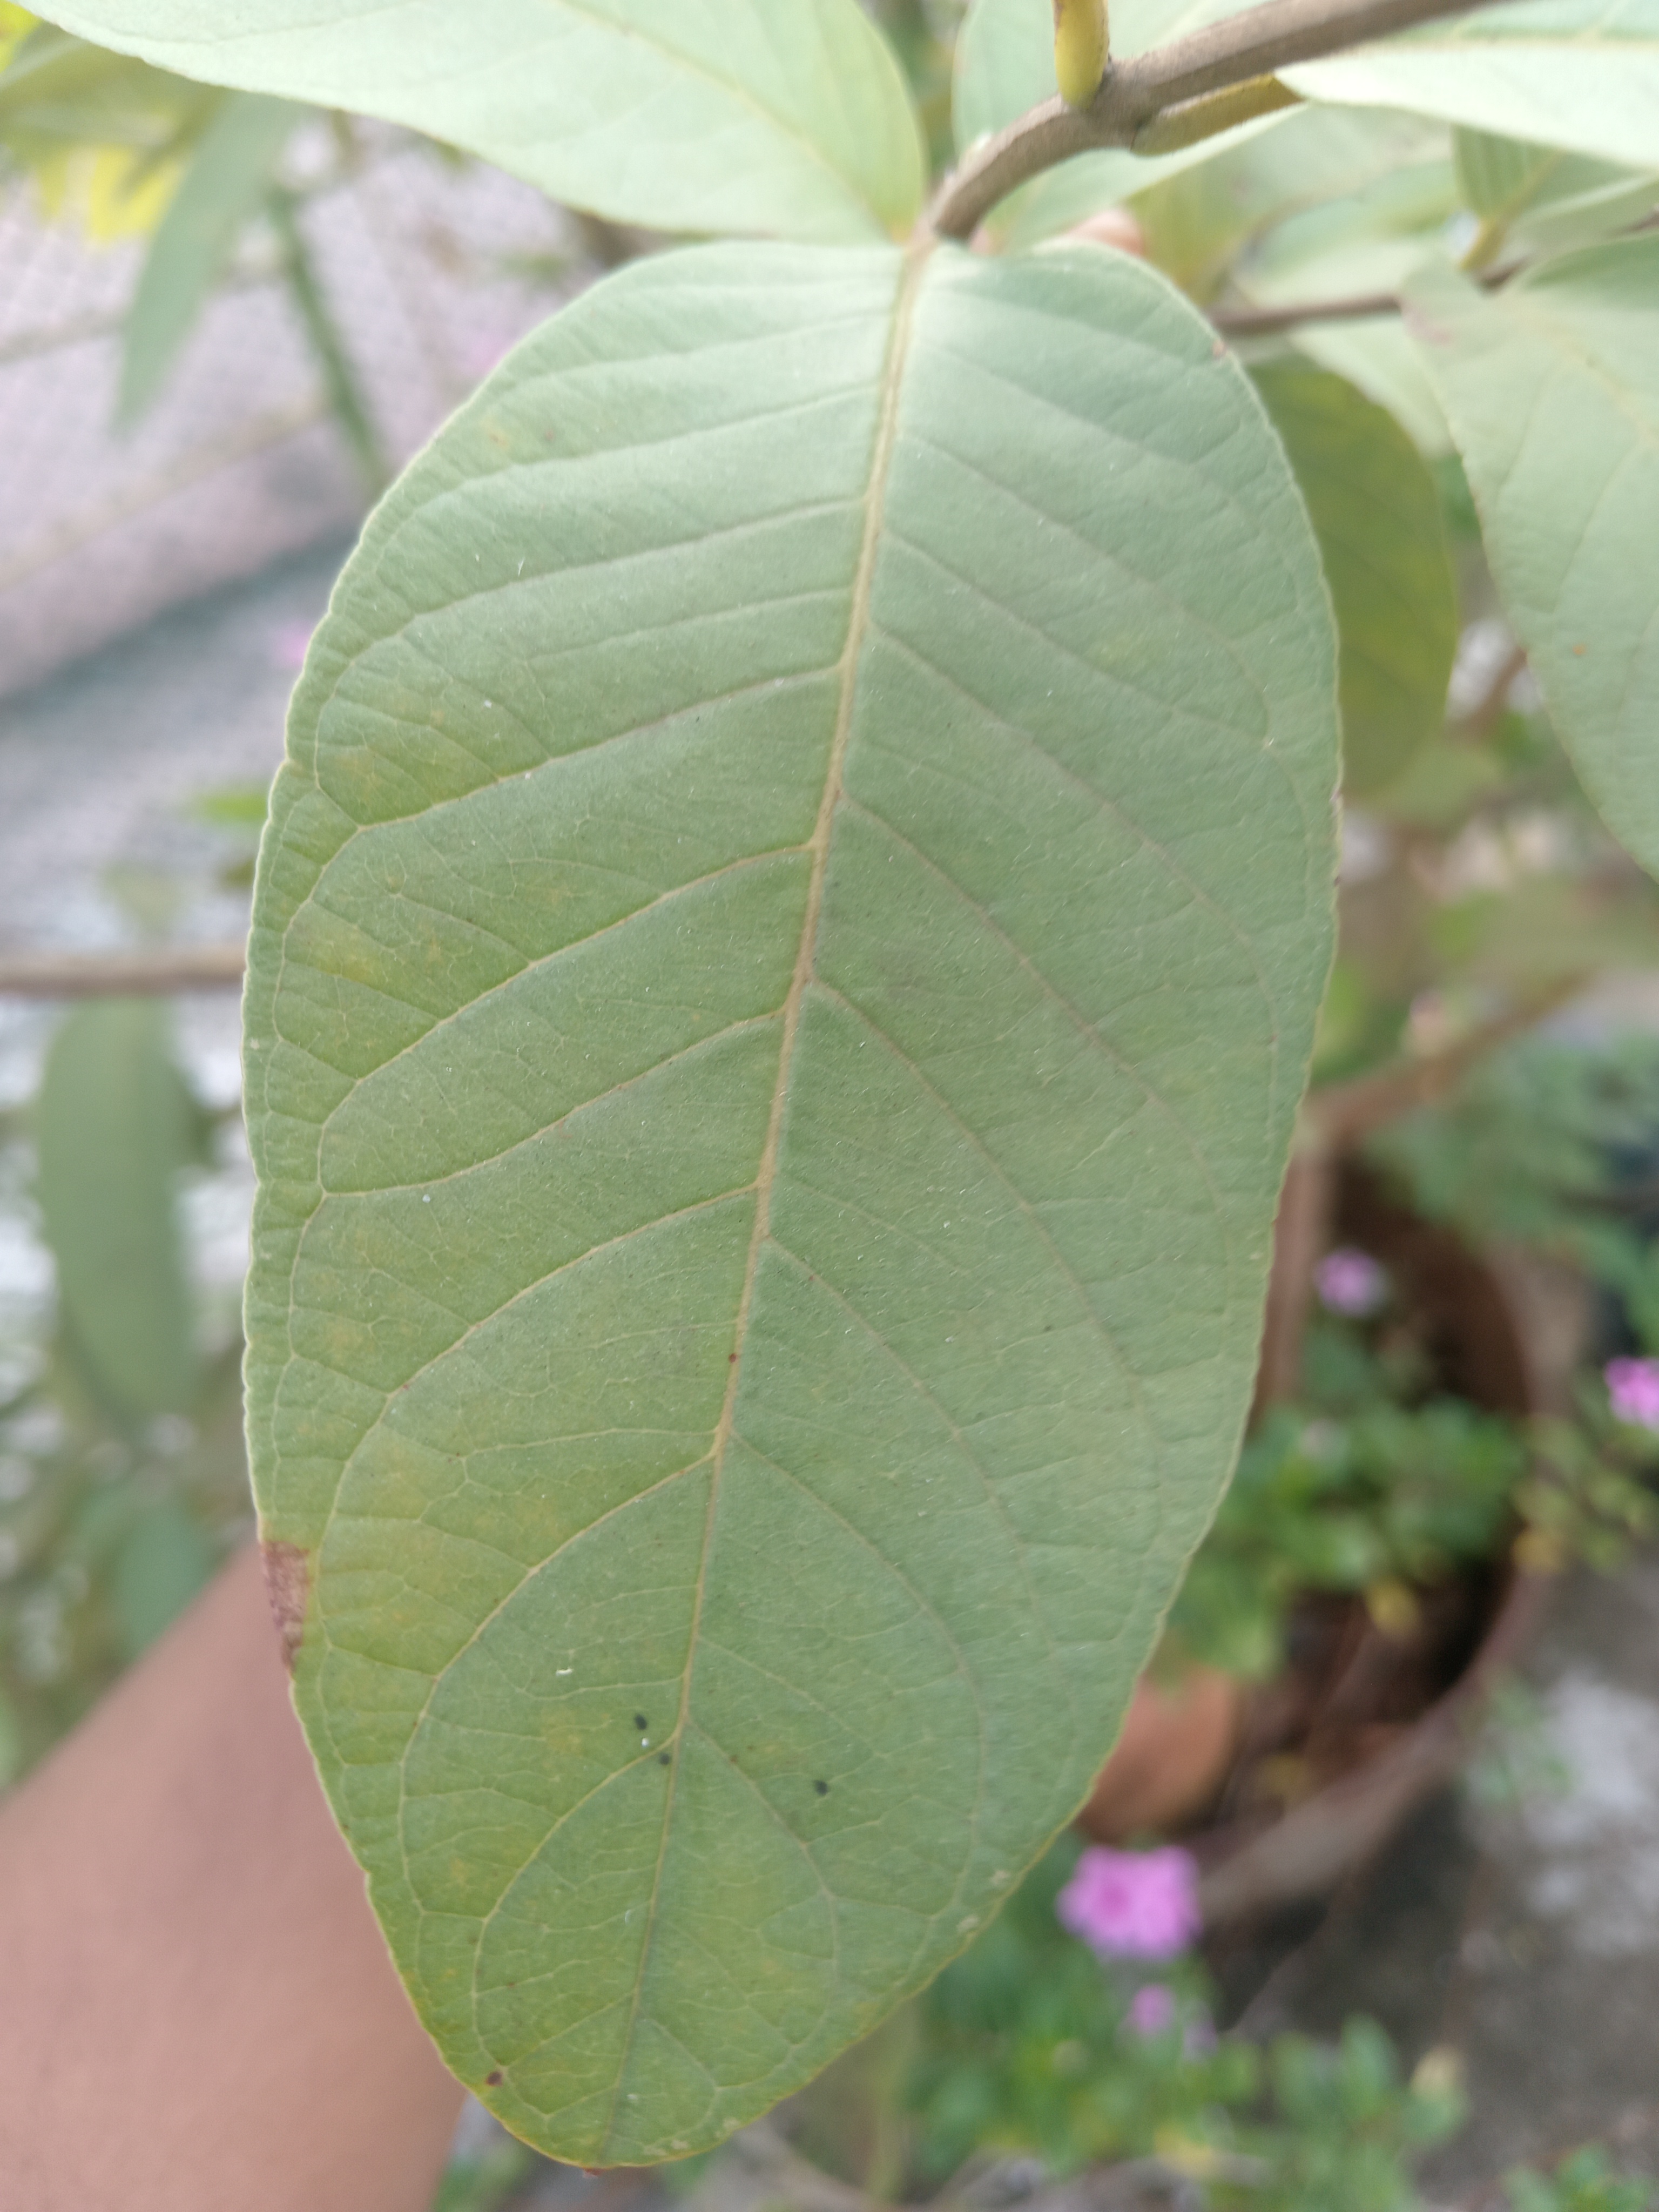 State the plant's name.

guava
